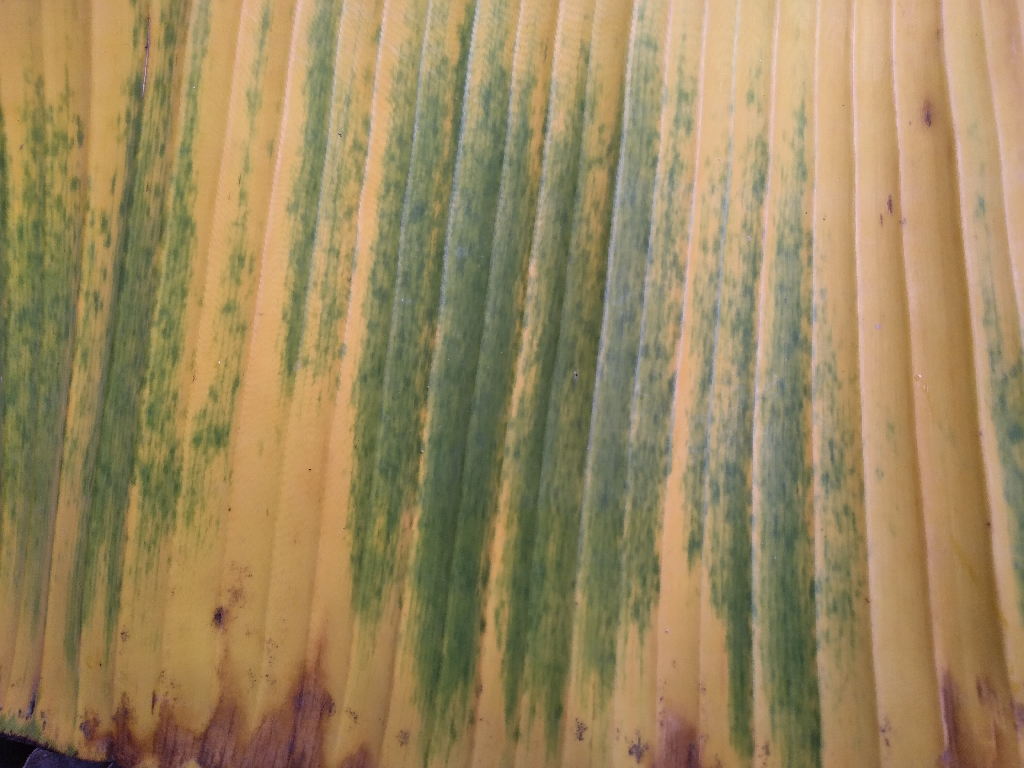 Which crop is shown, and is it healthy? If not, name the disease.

banana, fusarium wilt race 1
